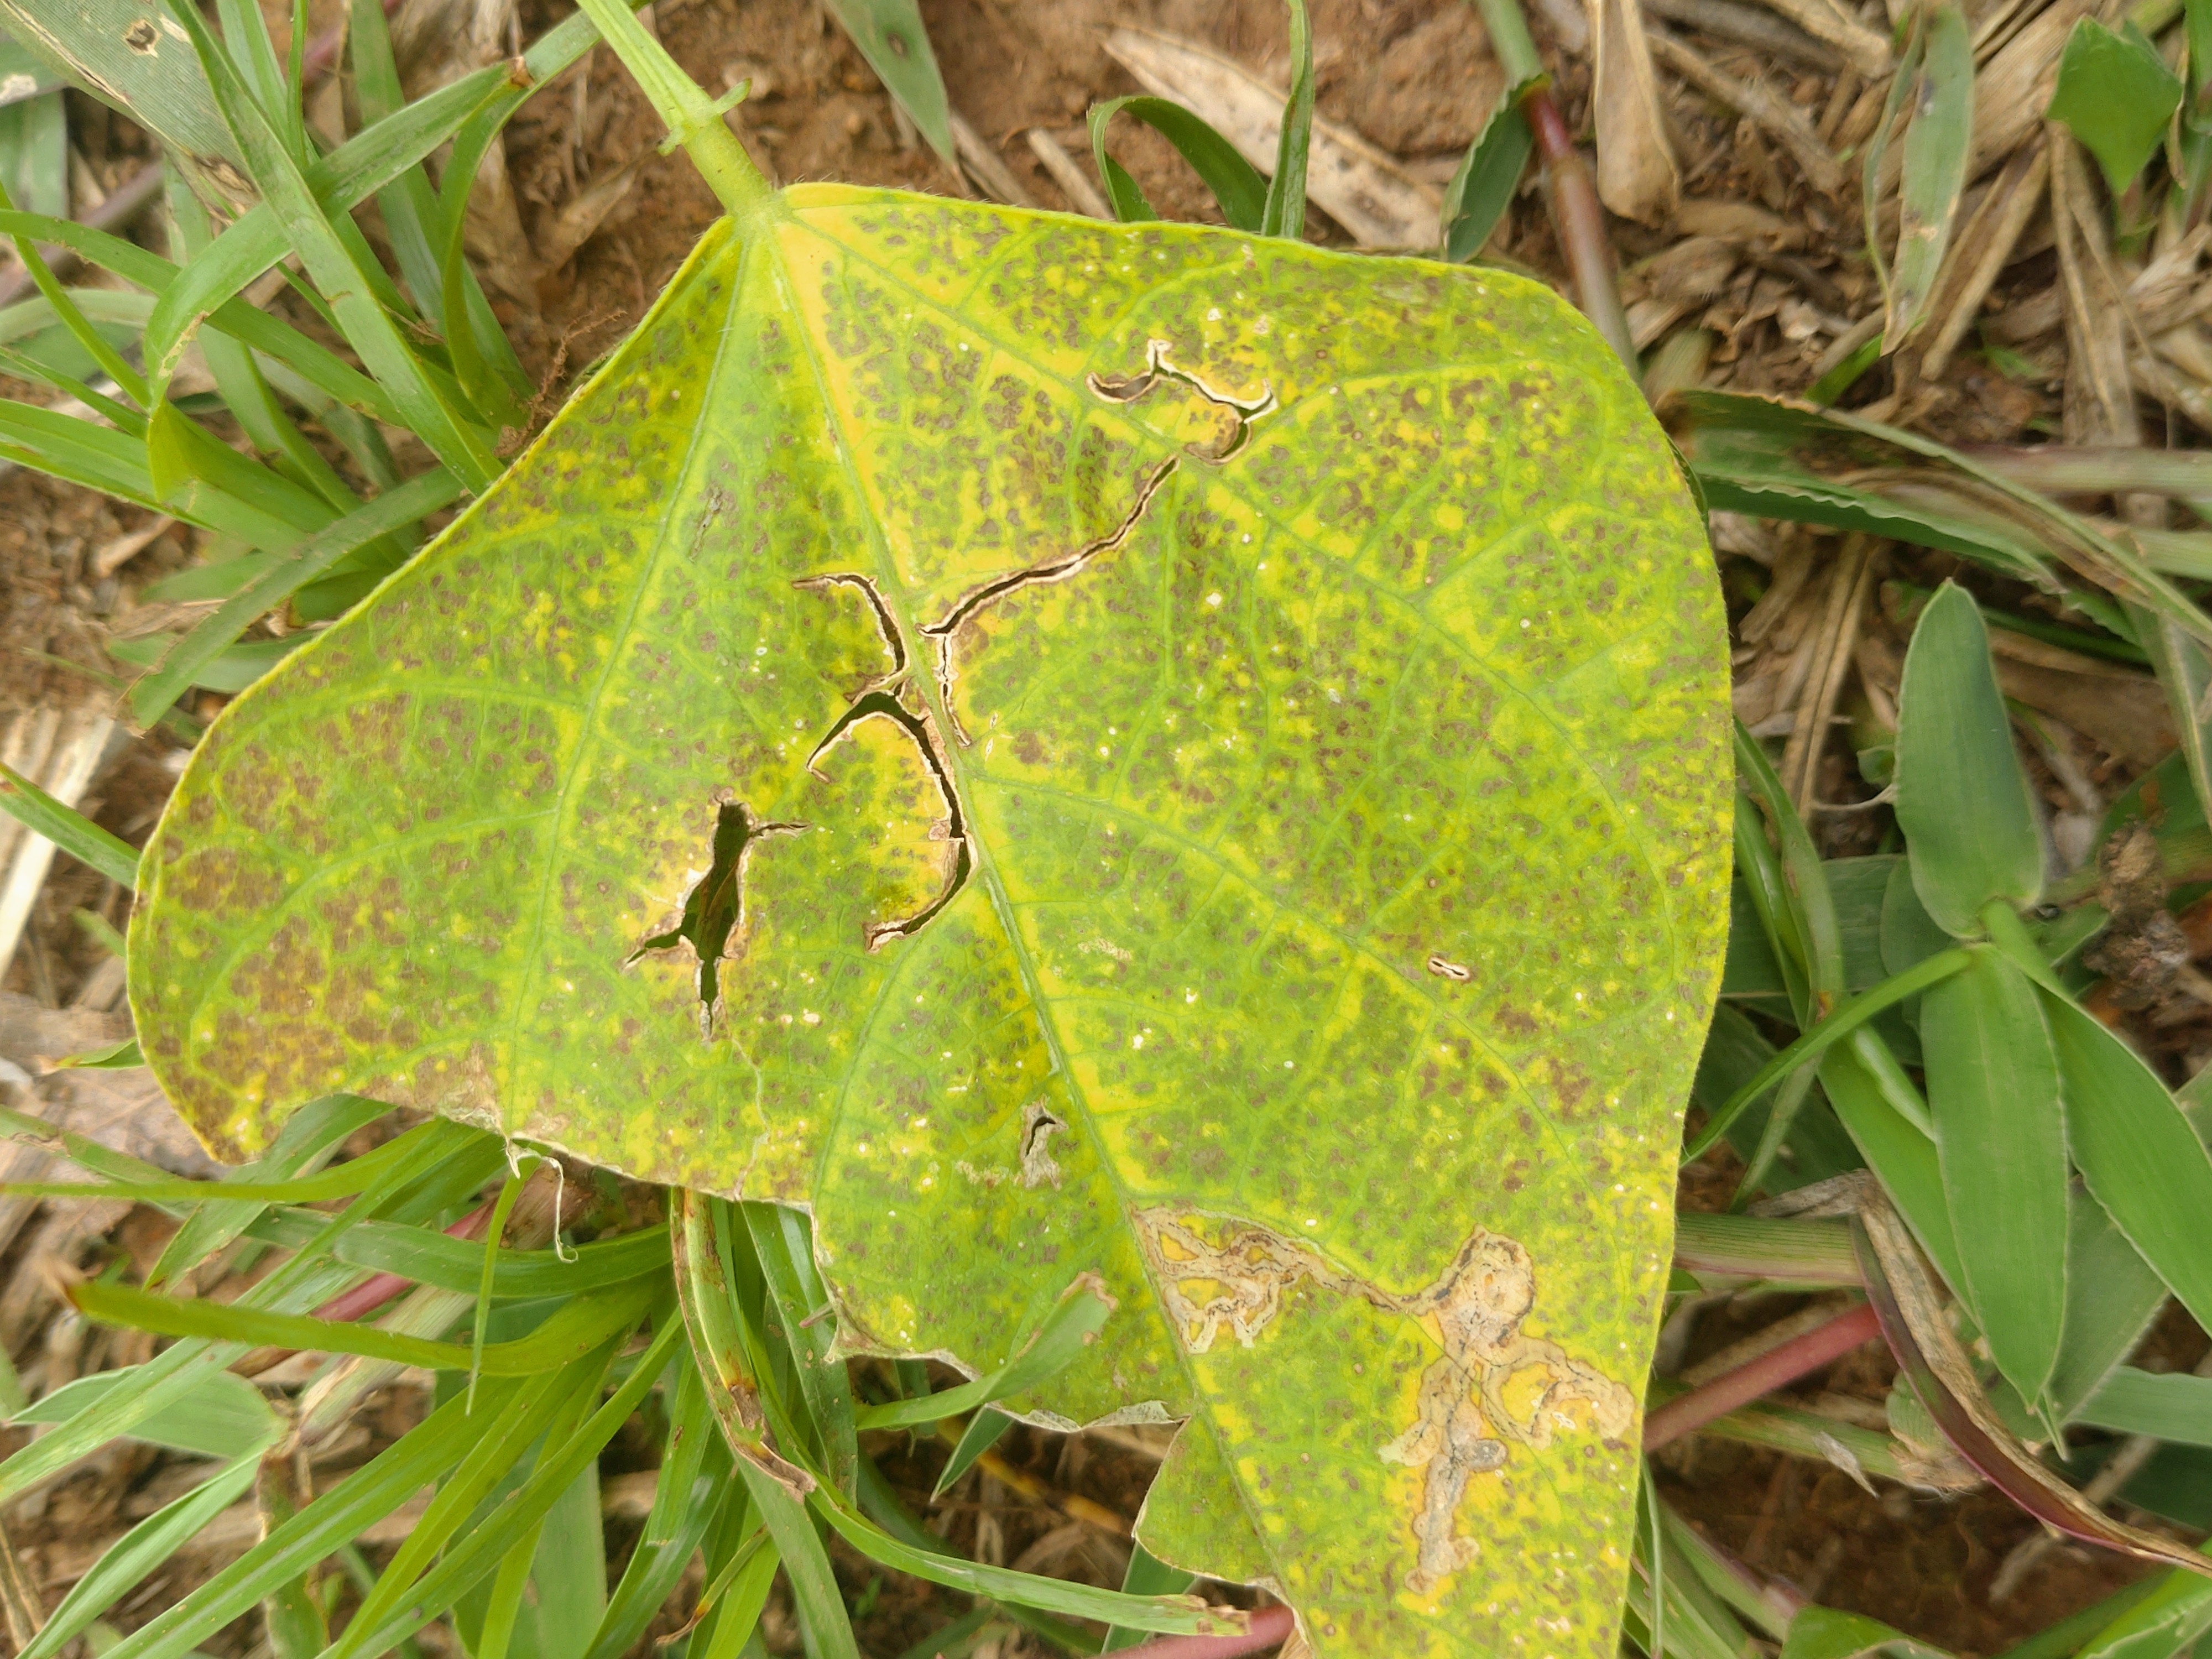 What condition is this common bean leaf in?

anthracnose
